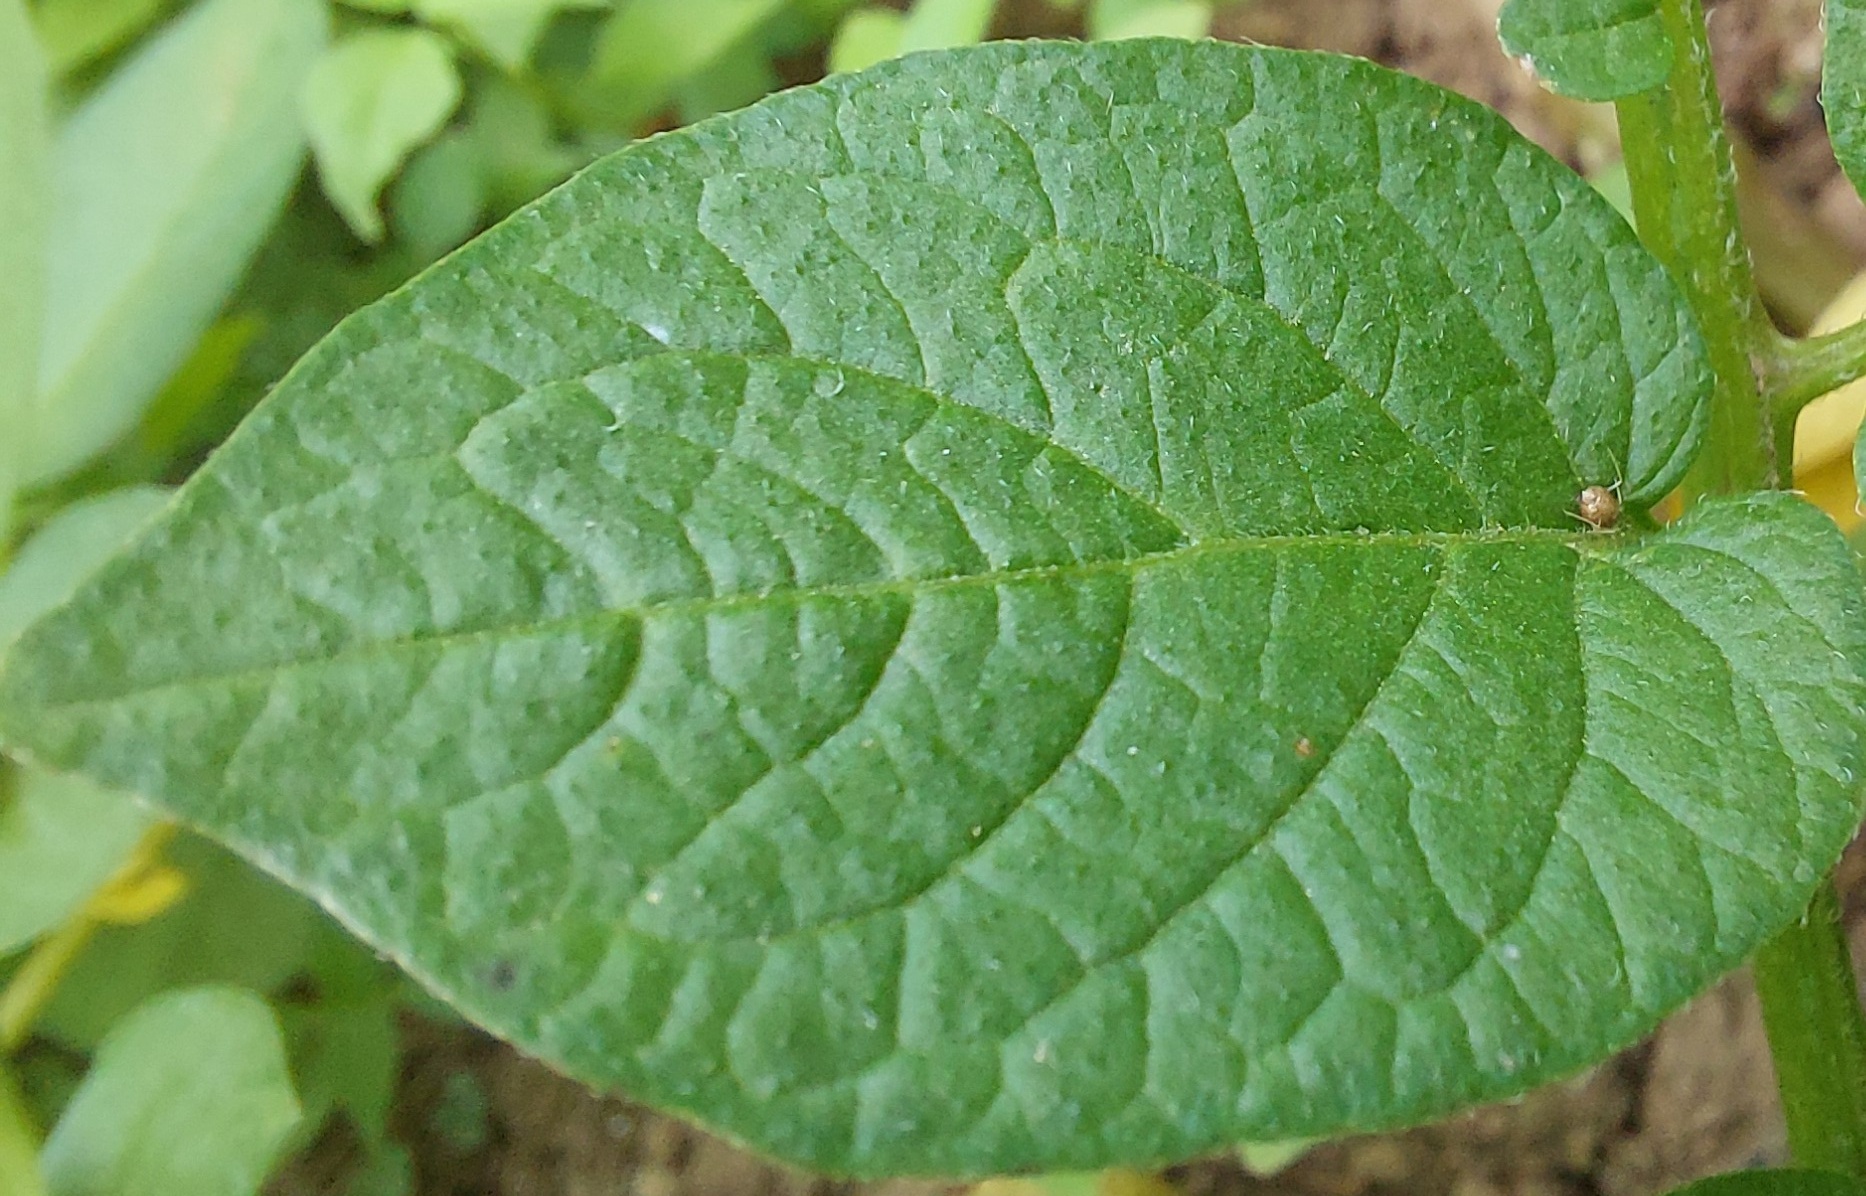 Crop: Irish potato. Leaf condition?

healthy
